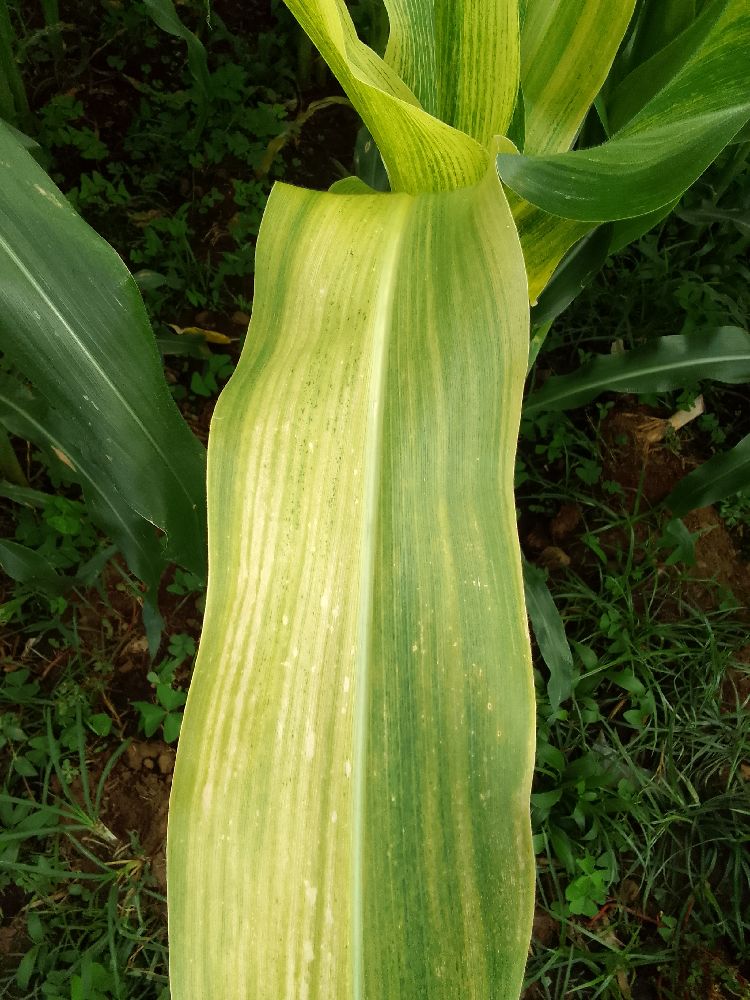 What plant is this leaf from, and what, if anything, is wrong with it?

maize, maize lethal necrosis
